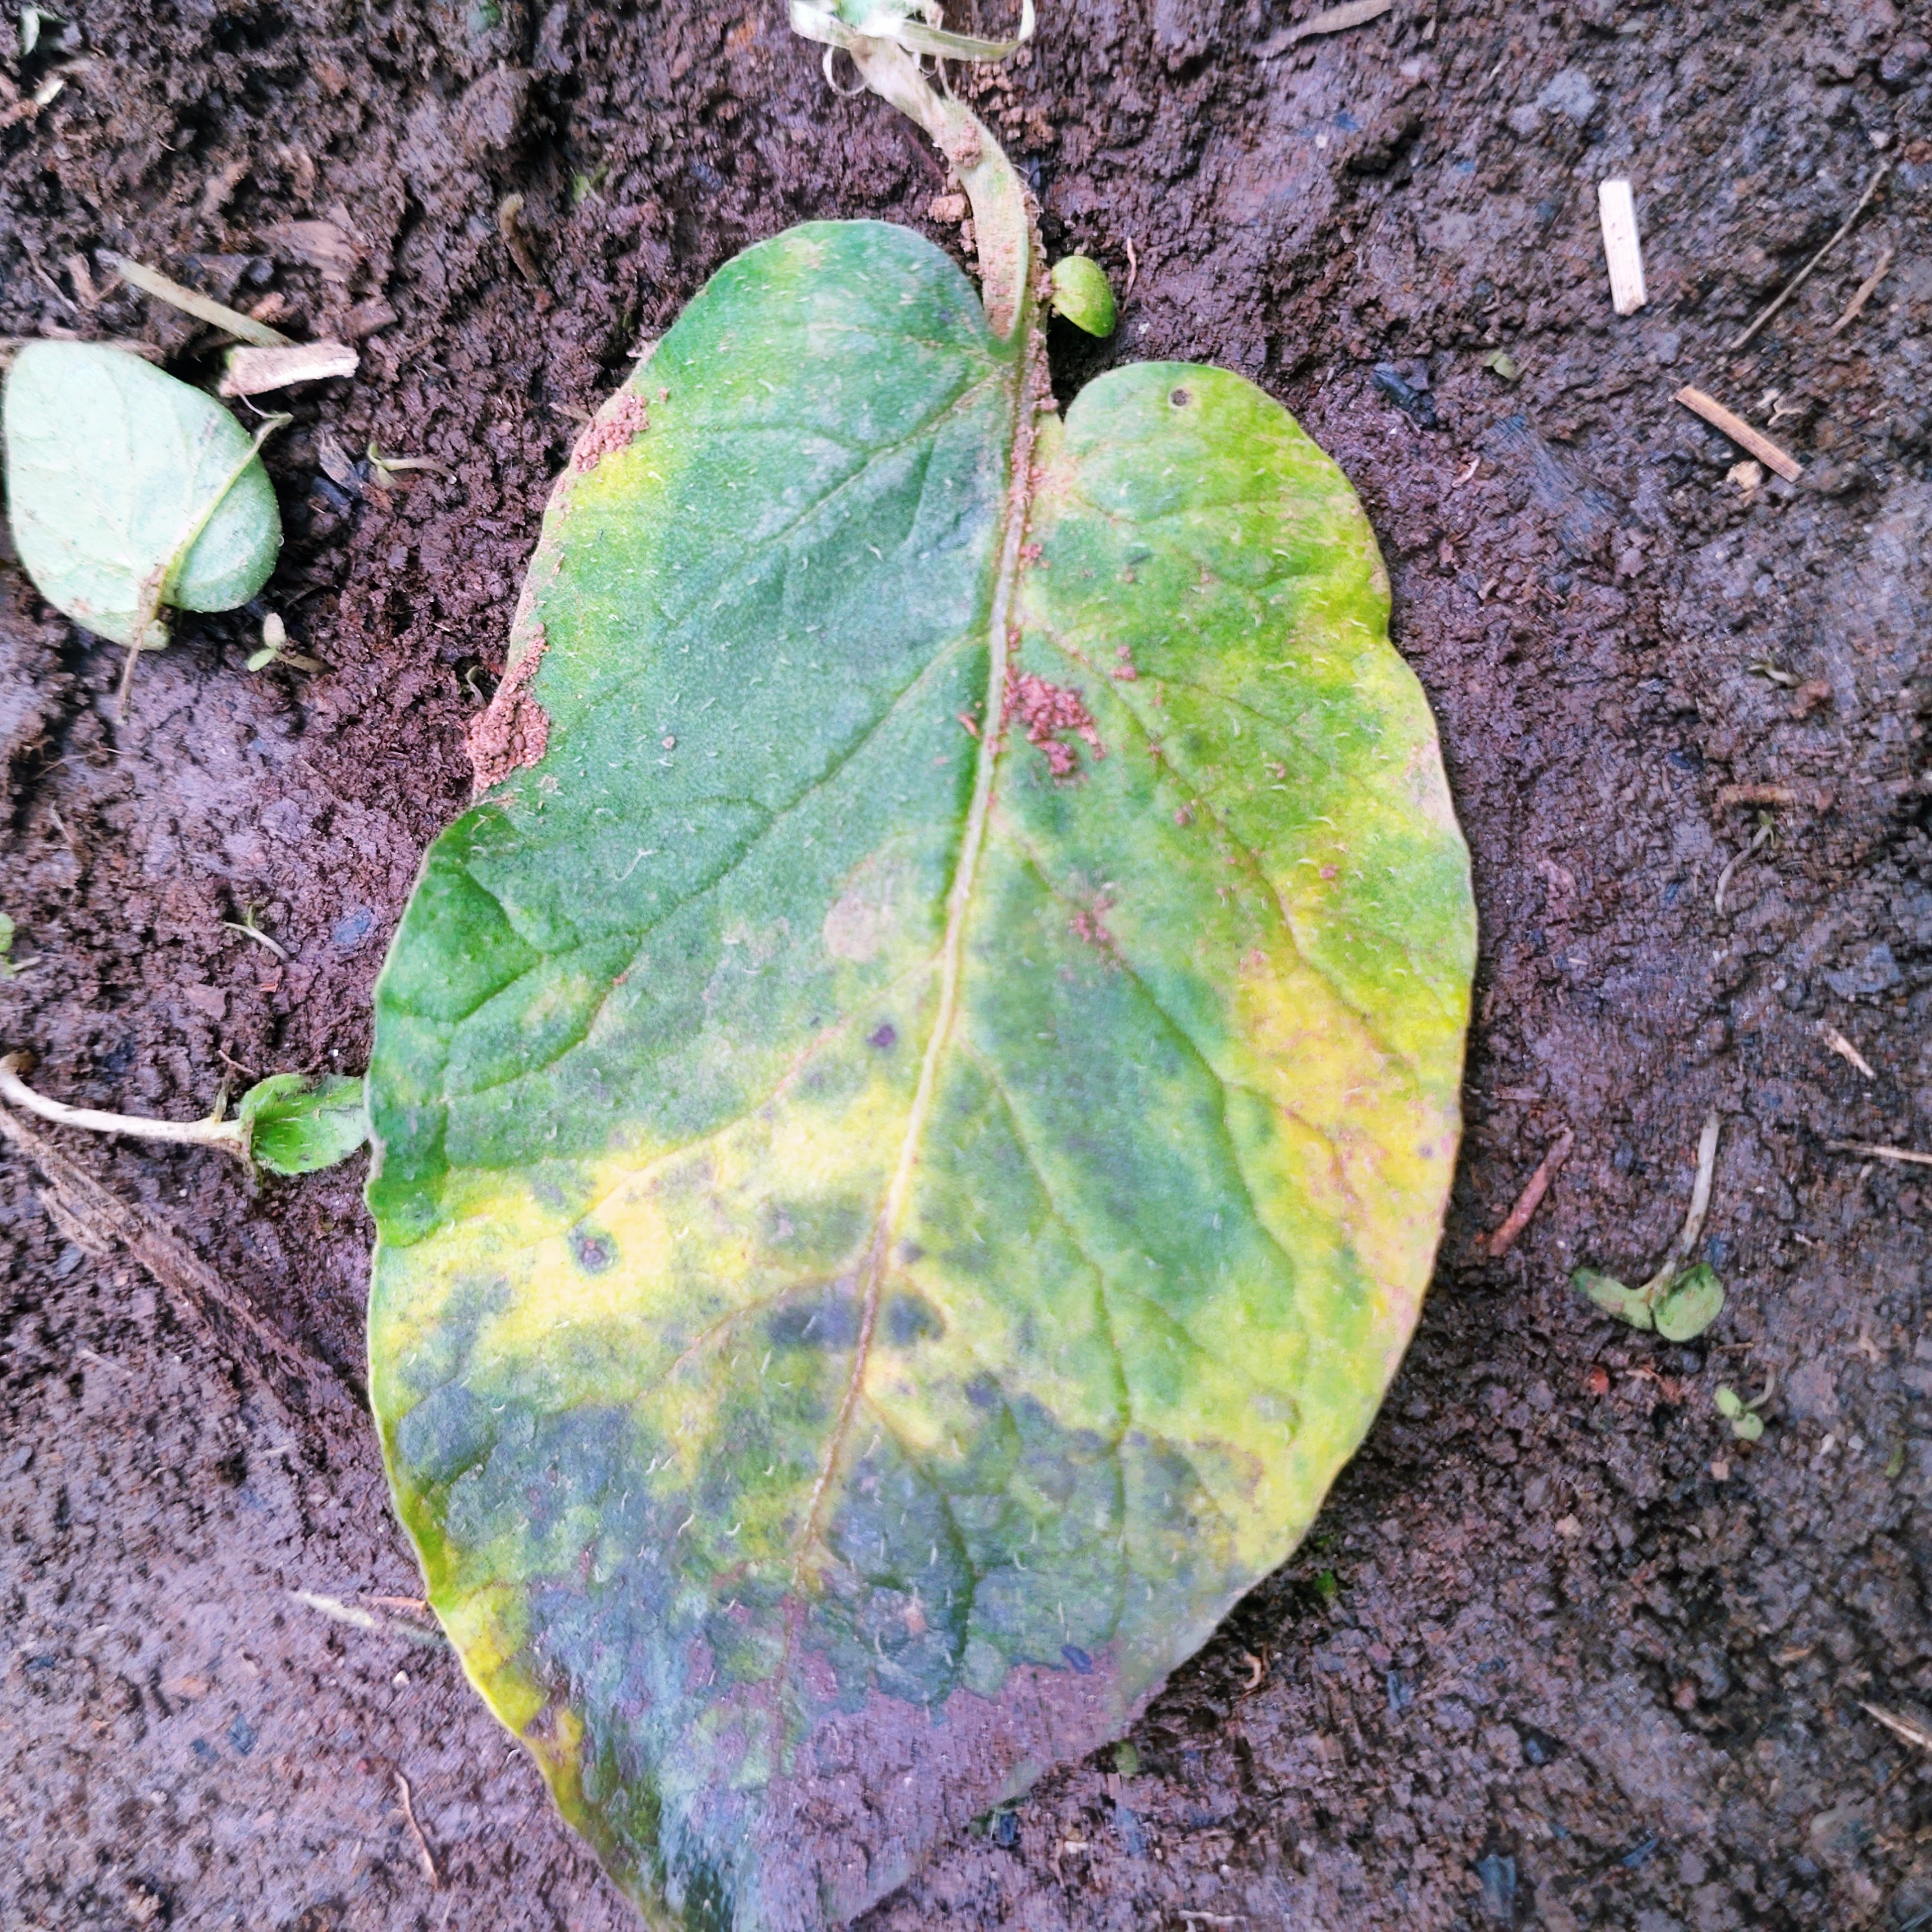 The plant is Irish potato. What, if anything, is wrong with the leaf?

late blight
